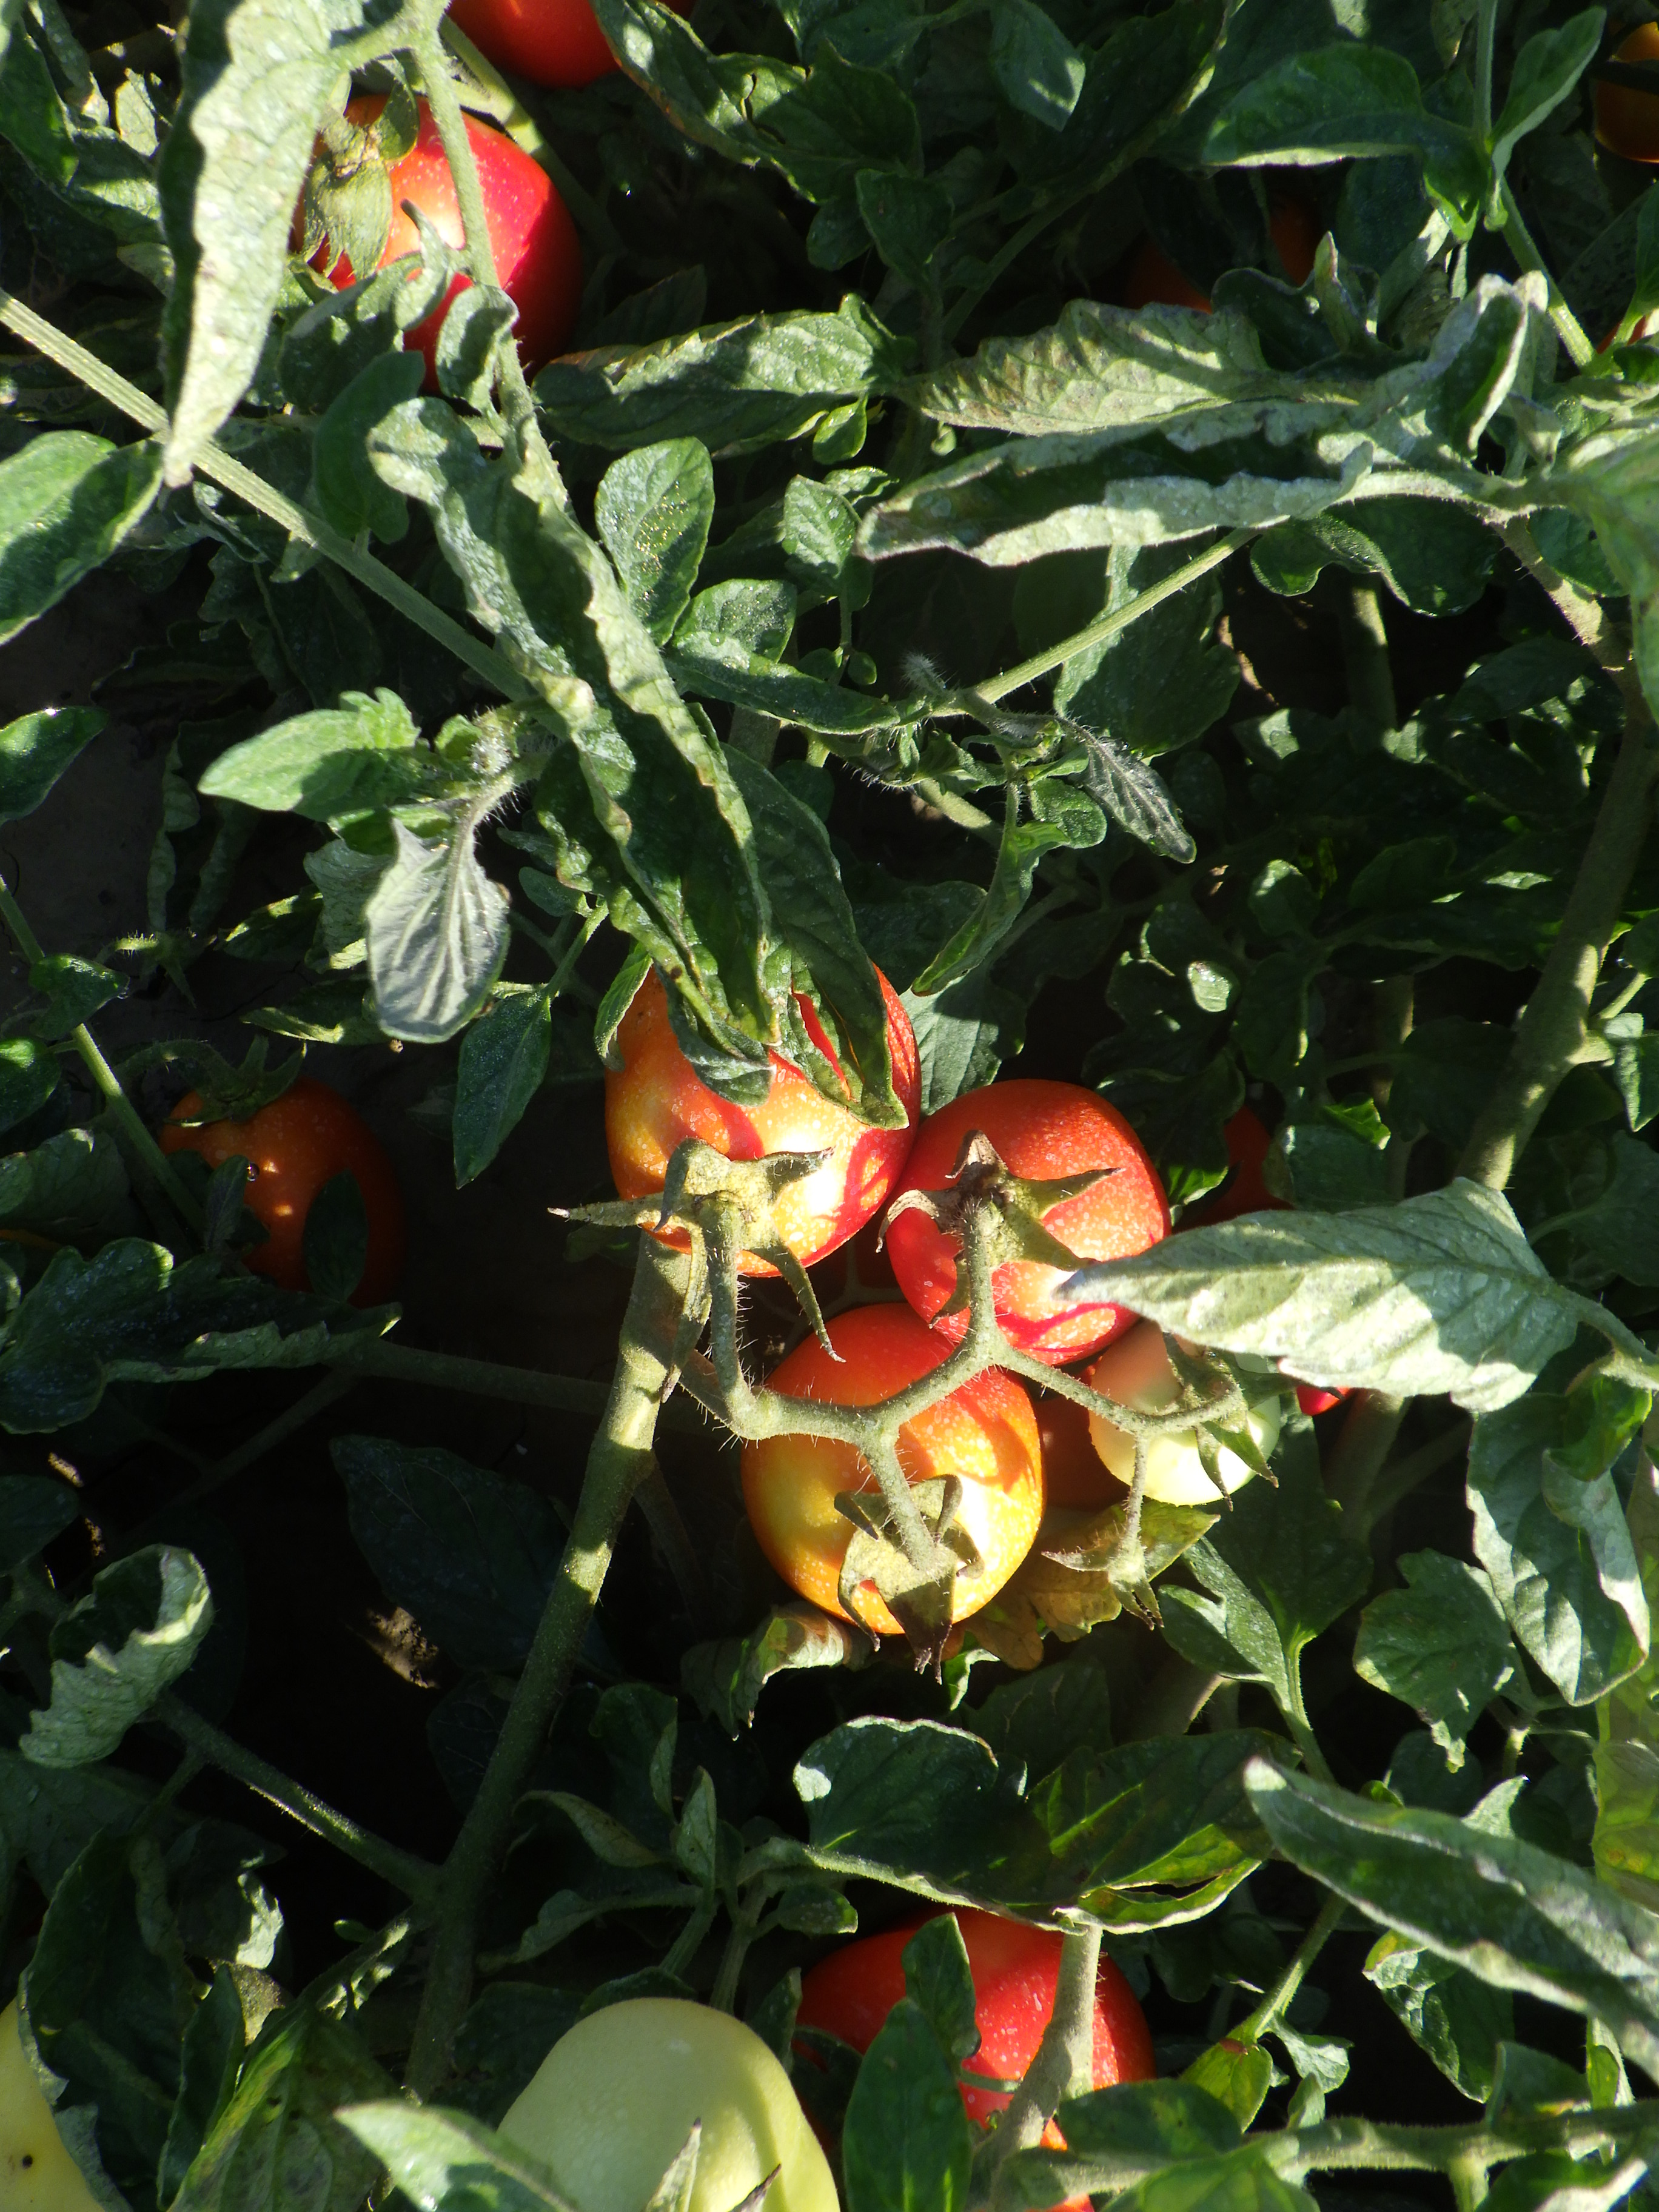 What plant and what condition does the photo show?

tomato, drought
